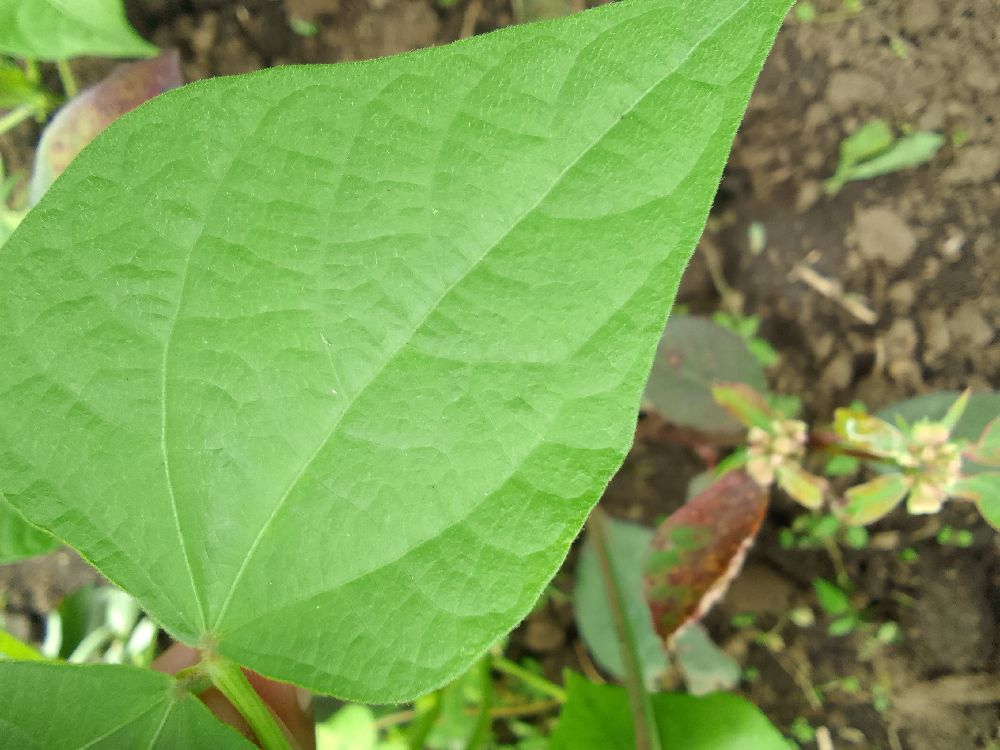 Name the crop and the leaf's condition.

common bean, healthy
